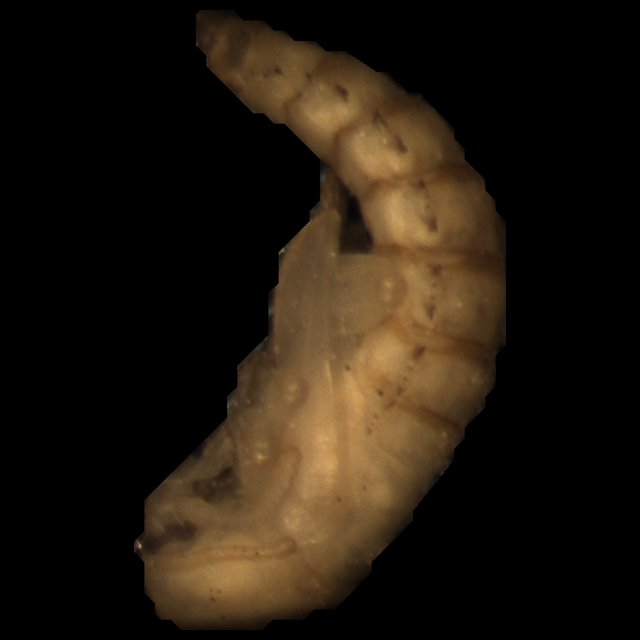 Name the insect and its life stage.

mealworm pupa
